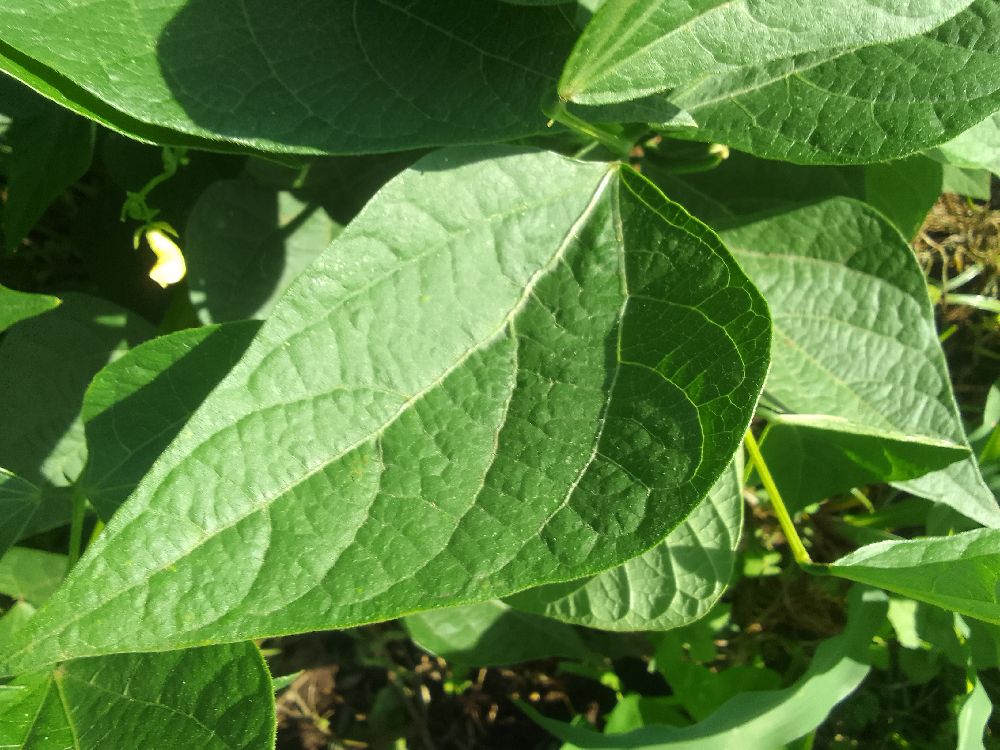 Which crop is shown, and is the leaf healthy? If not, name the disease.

common bean, healthy
